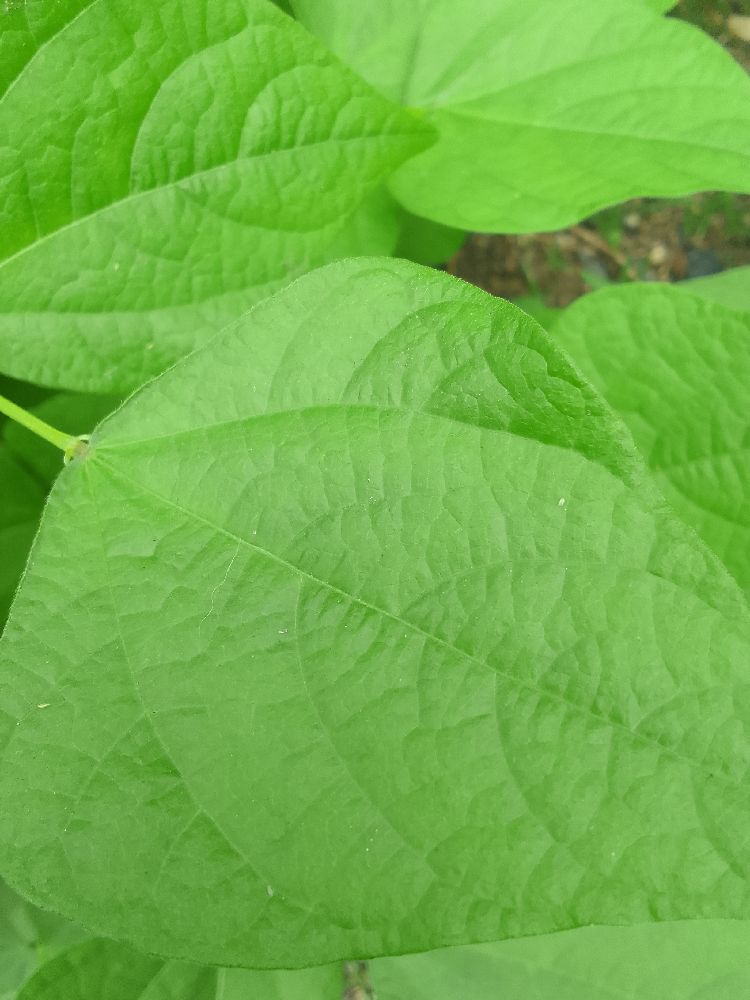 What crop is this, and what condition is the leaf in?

common bean, healthy
